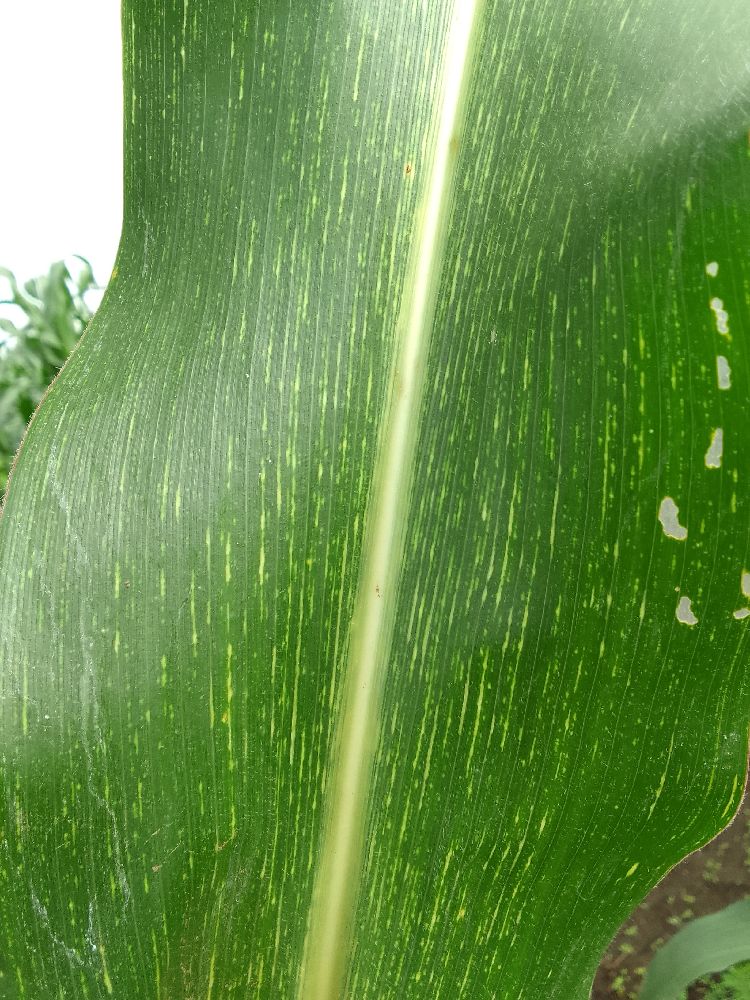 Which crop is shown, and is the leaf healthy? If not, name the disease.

maize, maize streak virus
